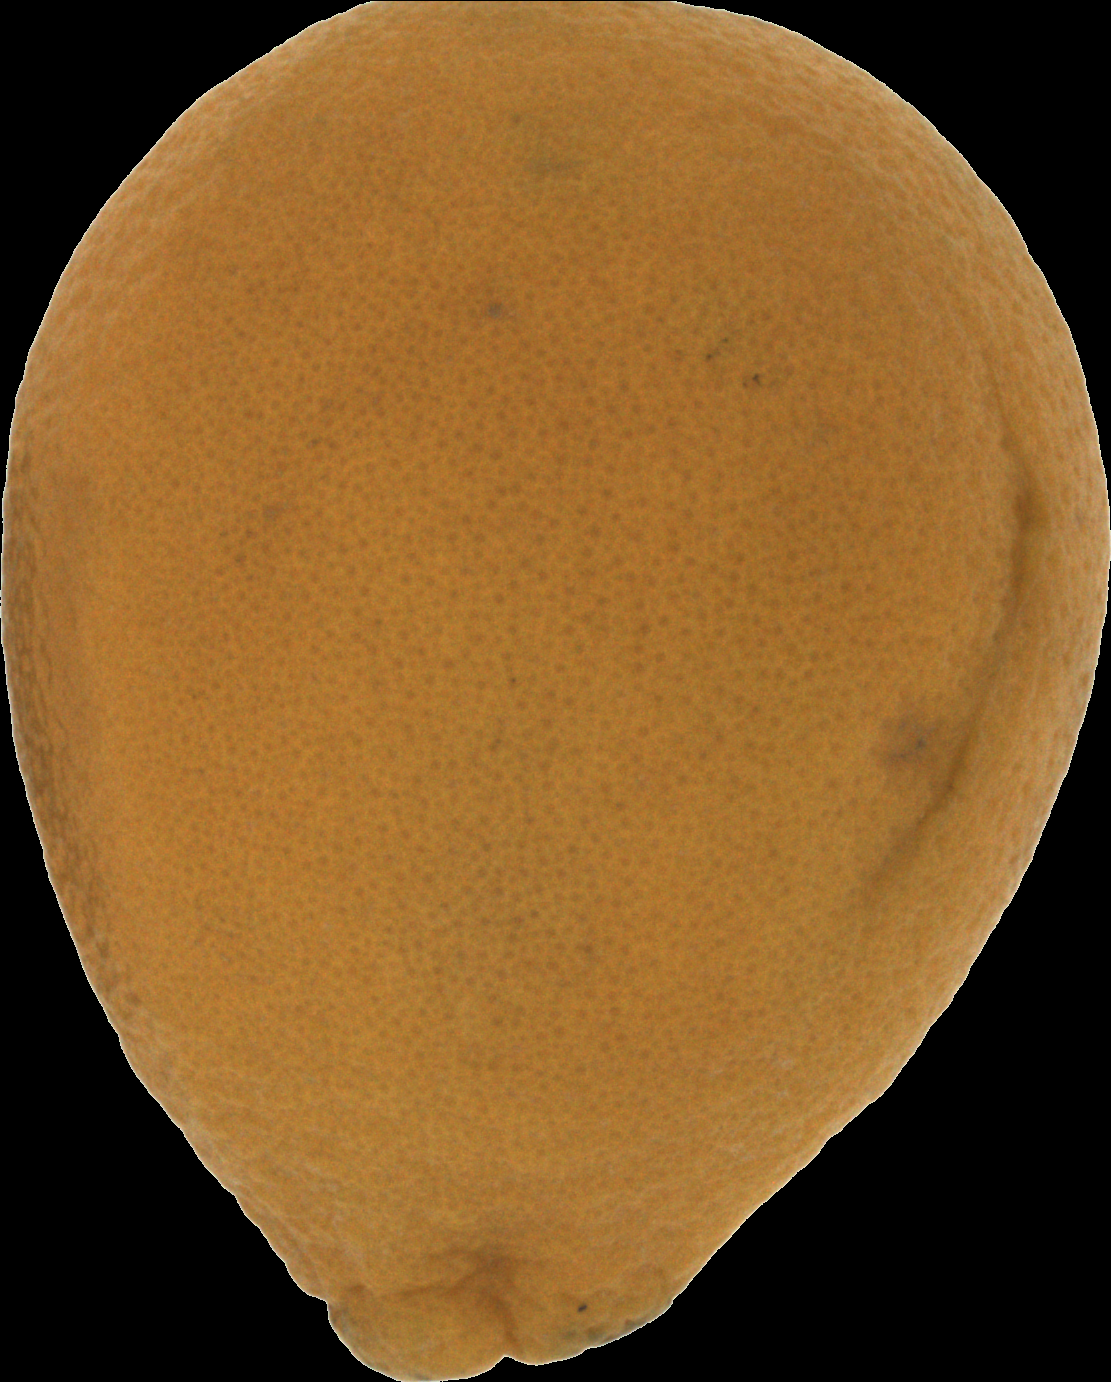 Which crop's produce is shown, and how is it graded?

orange, bad
